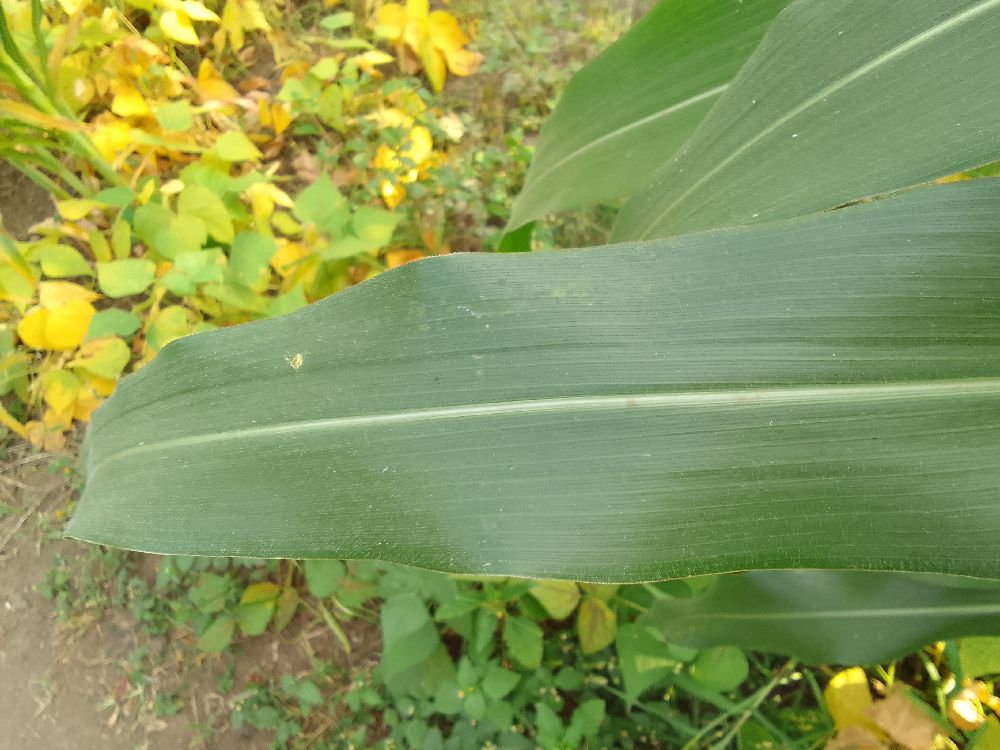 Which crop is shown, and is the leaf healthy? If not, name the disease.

maize, healthy
